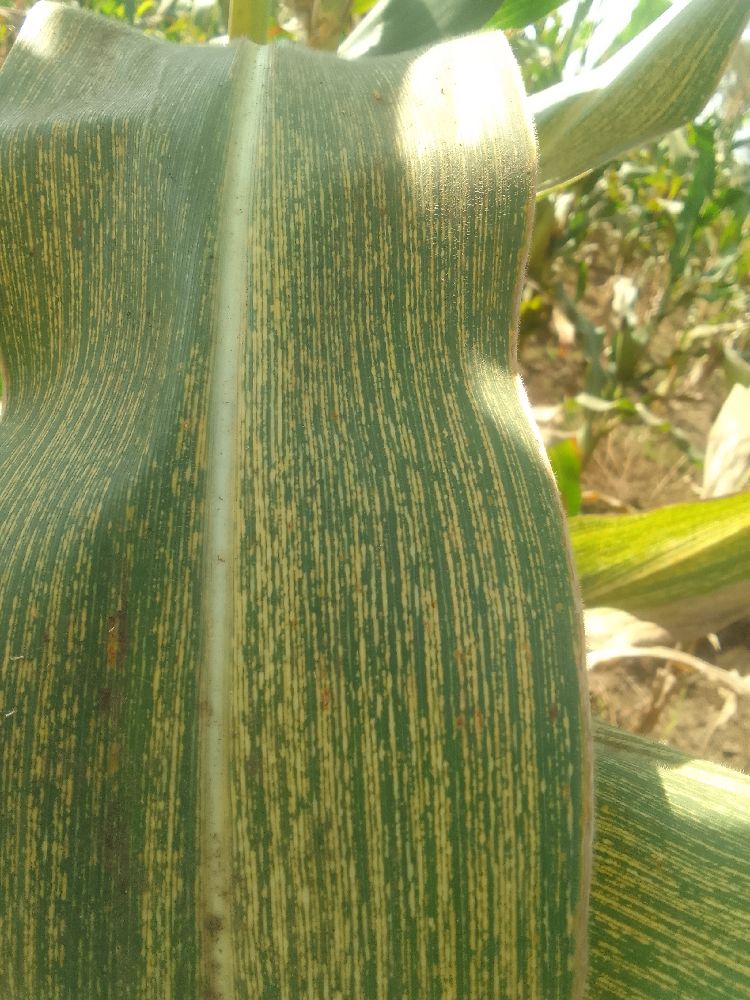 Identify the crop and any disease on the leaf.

maize, maize streak virus
